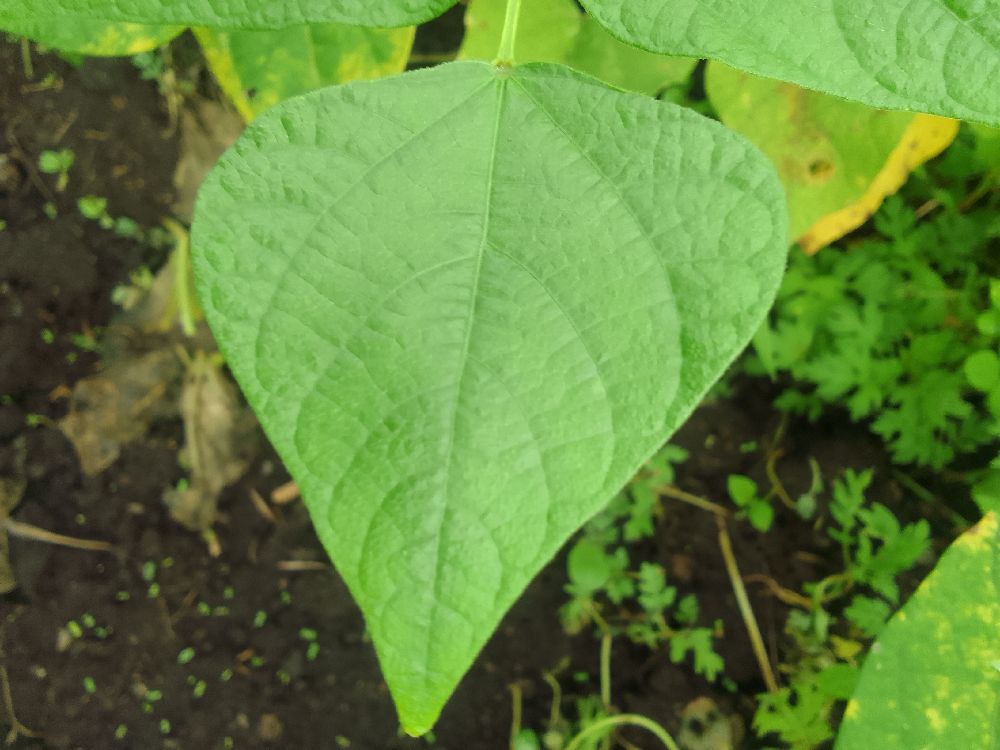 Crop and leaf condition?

common bean, healthy
